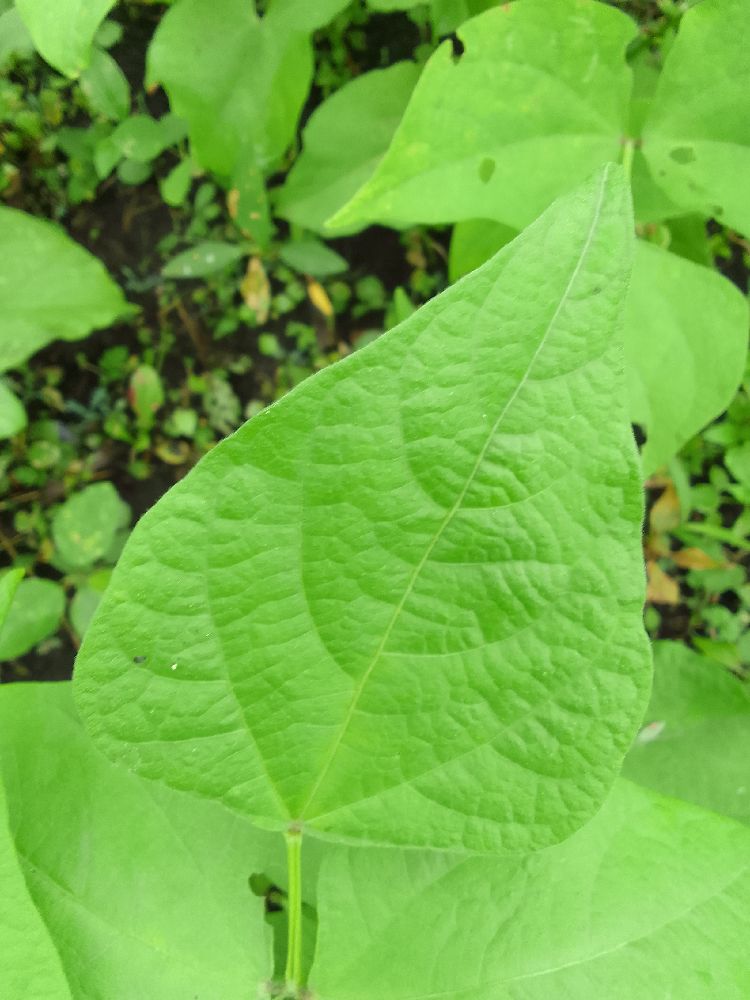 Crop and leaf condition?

common bean, healthy
